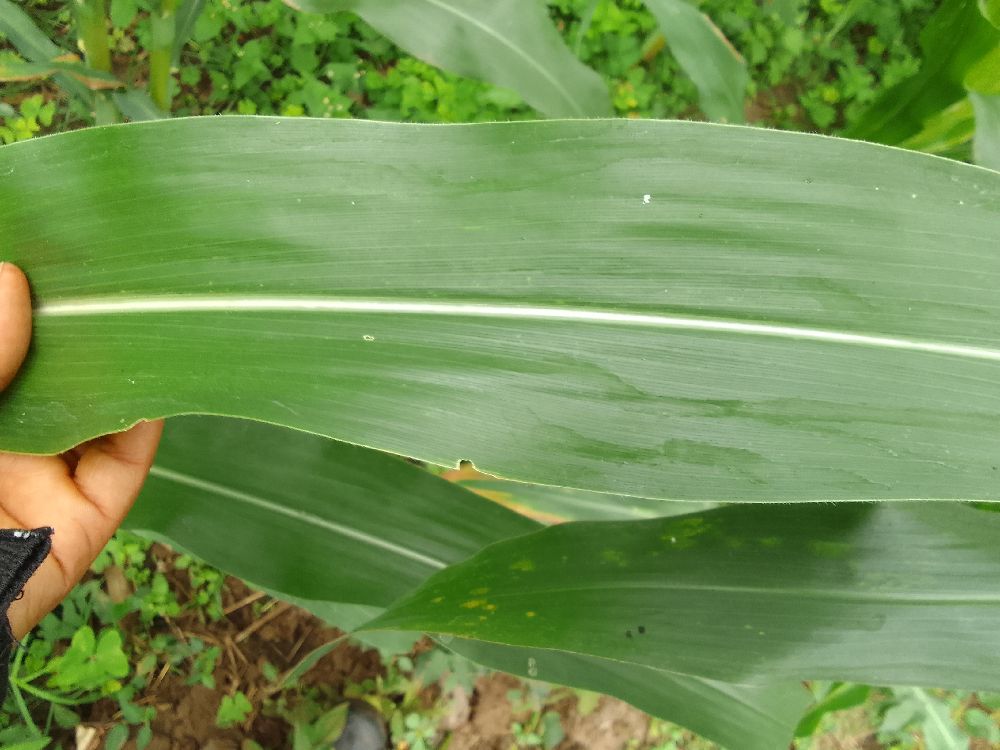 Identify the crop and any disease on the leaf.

maize, healthy
